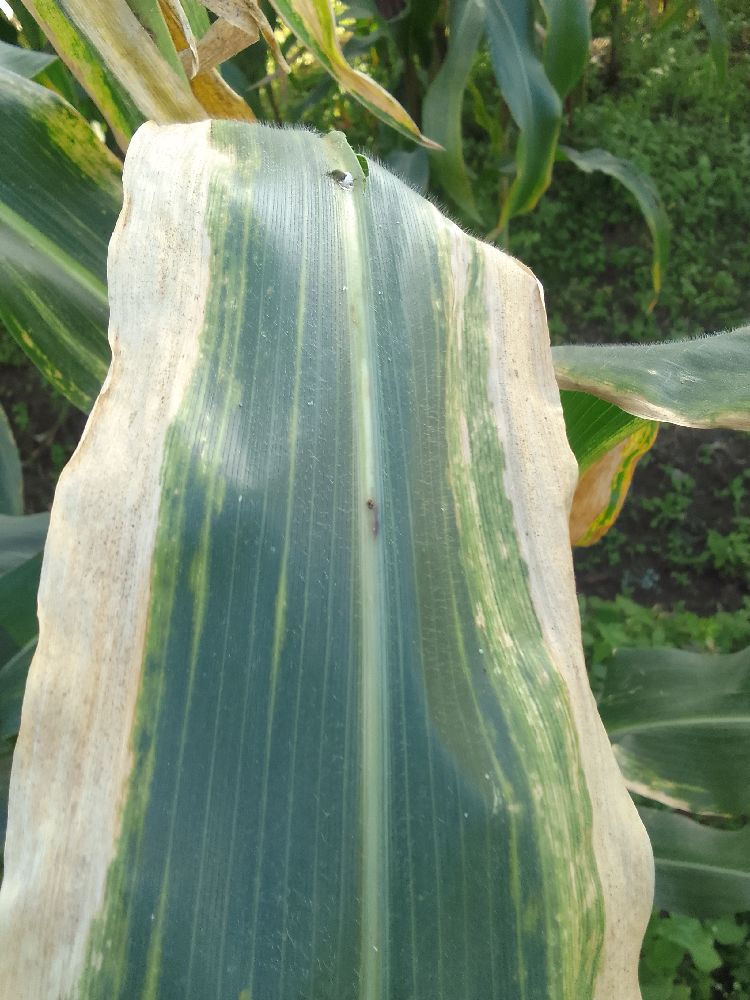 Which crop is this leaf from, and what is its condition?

maize, maize lethal necrosis
